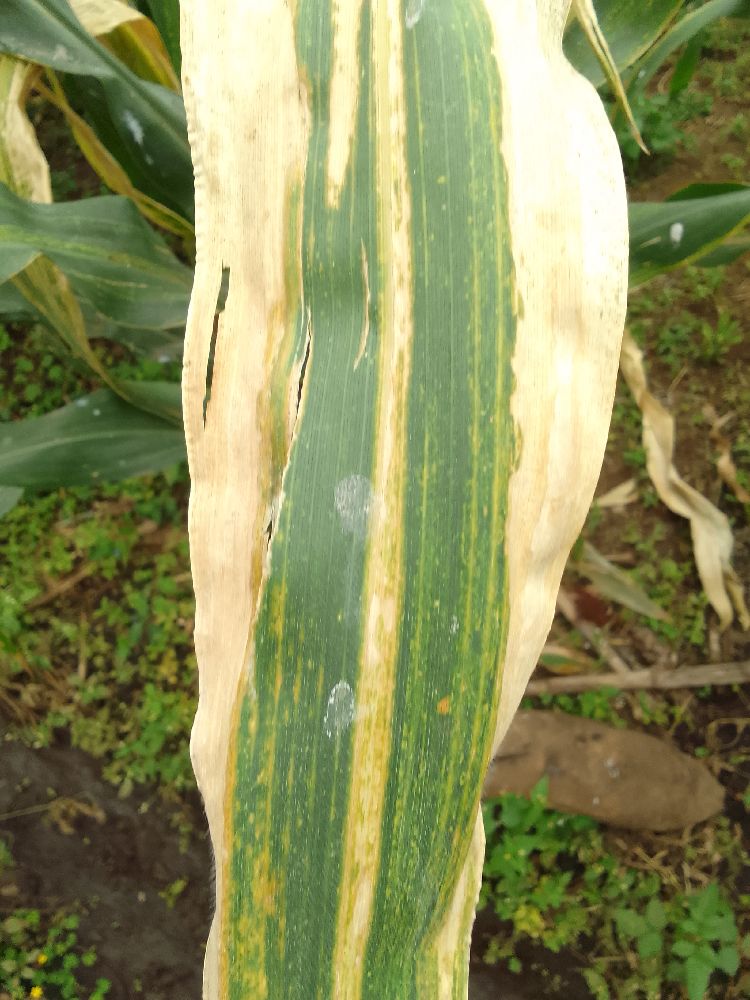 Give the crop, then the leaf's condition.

maize, maize lethal necrosis
